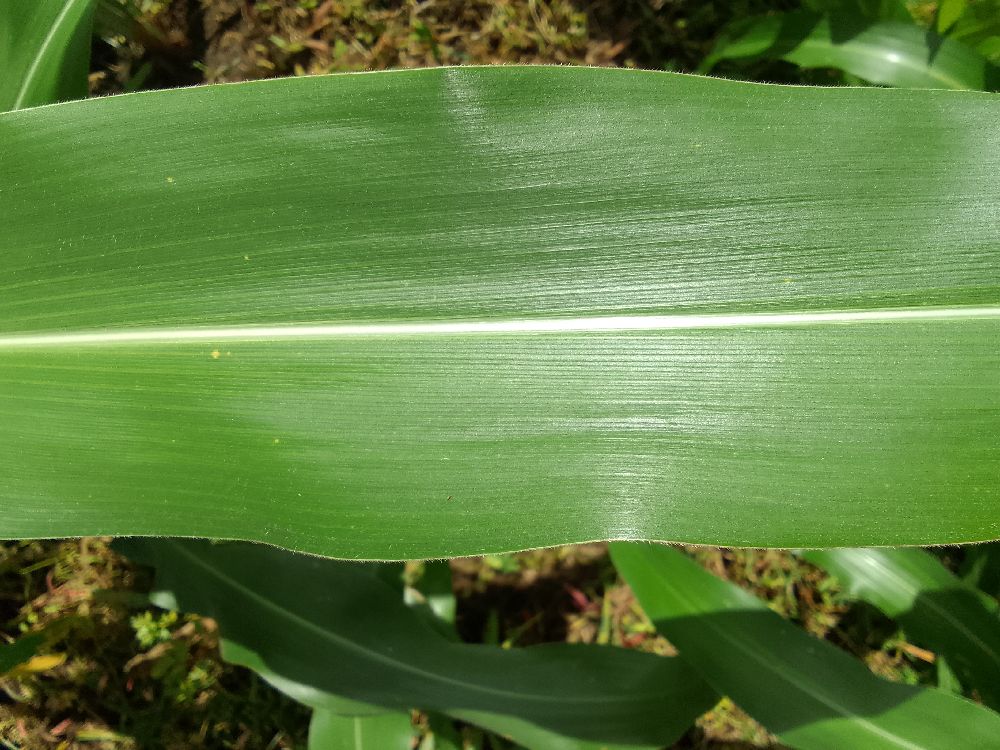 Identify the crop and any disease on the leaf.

maize, healthy
